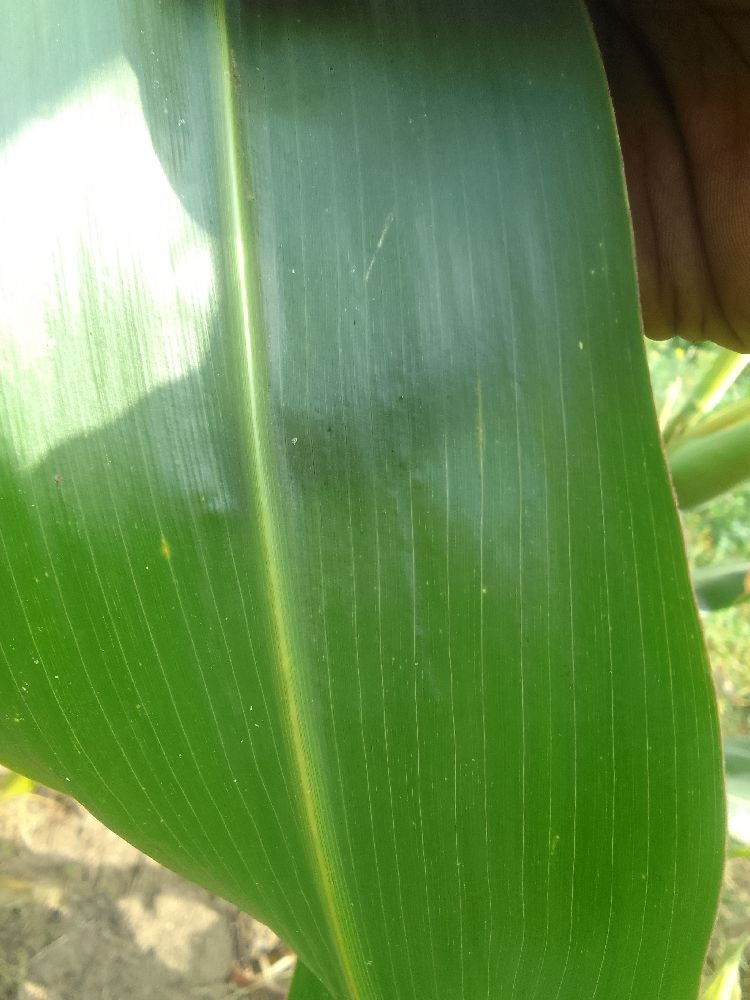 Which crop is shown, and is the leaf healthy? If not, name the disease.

maize, healthy
